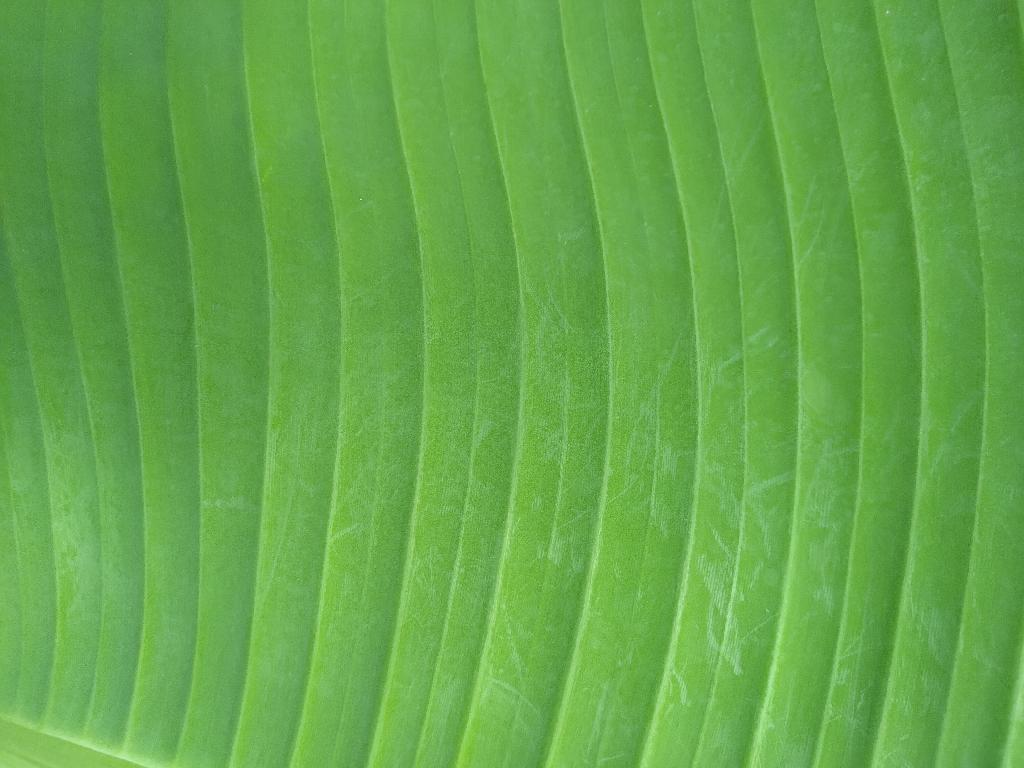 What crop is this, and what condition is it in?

banana, healthy
